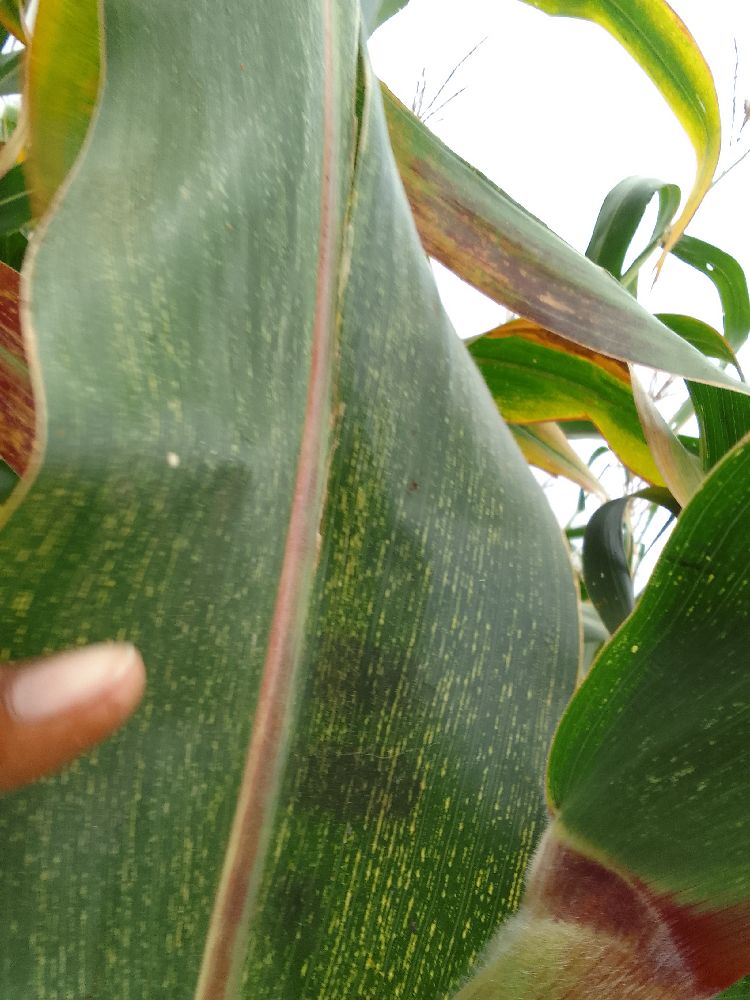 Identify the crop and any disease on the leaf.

maize, maize streak virus
